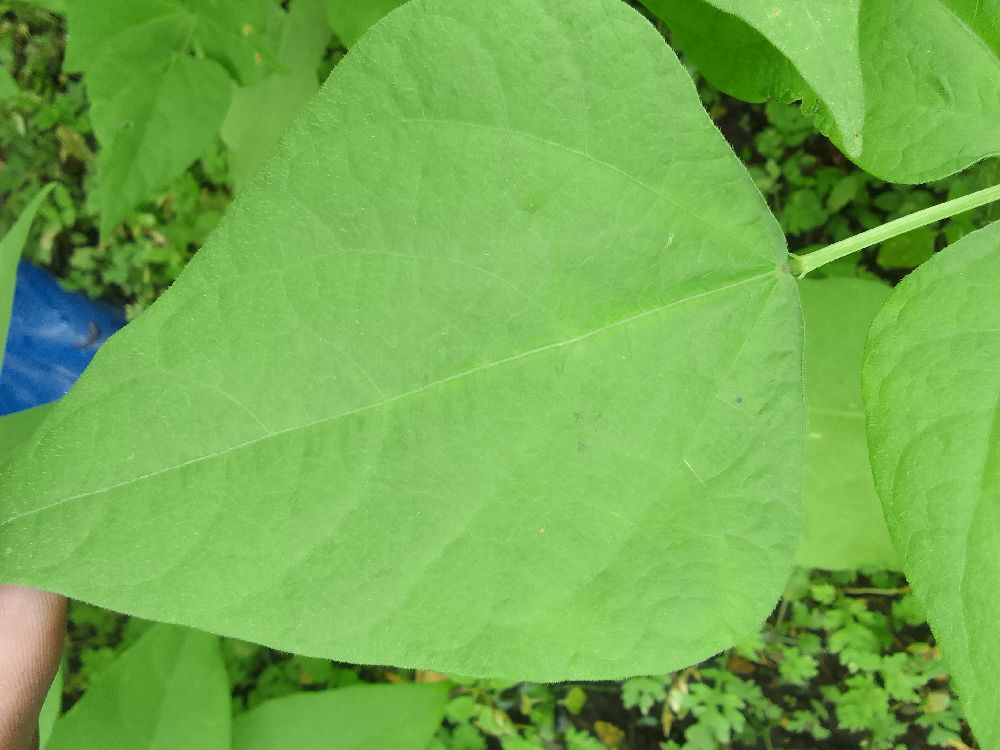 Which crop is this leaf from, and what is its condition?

common bean, healthy
